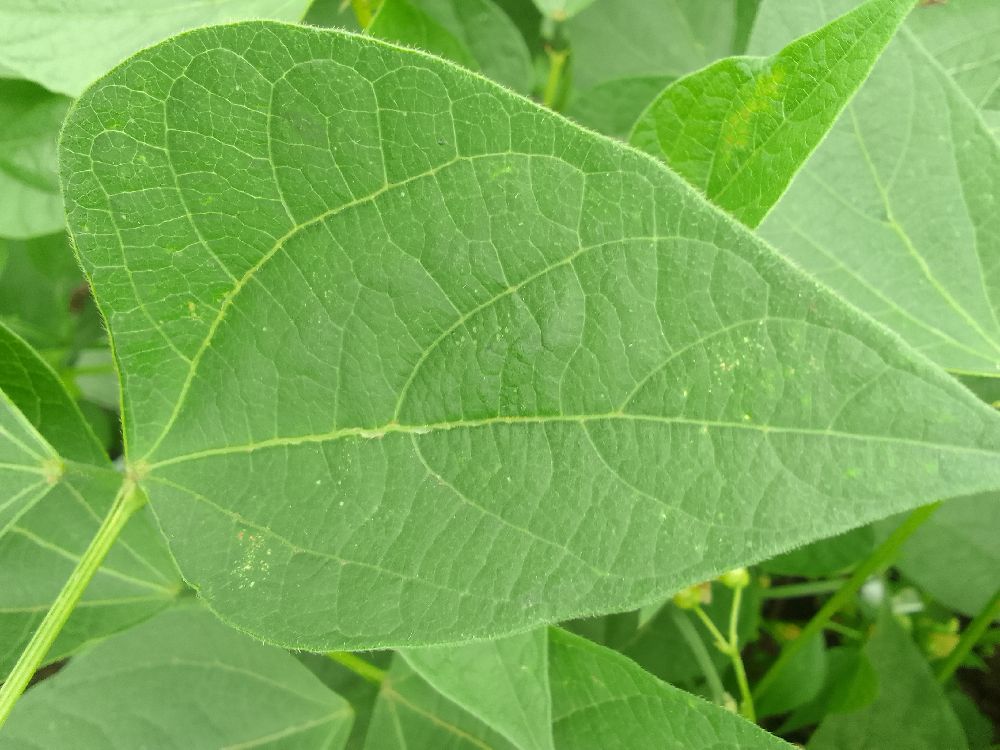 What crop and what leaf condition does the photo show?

common bean, healthy
